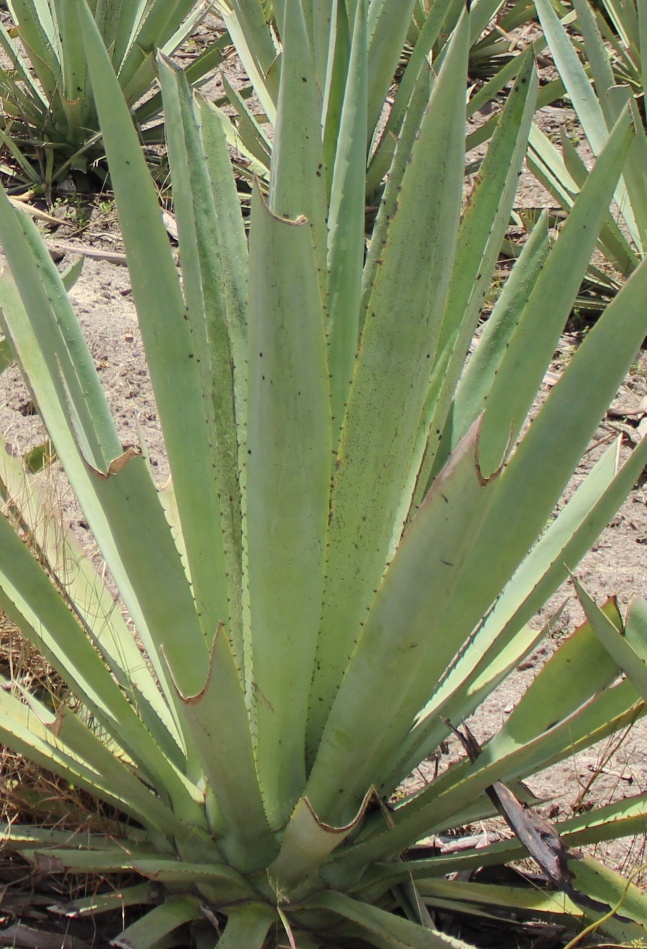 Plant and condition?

agave, yellow
